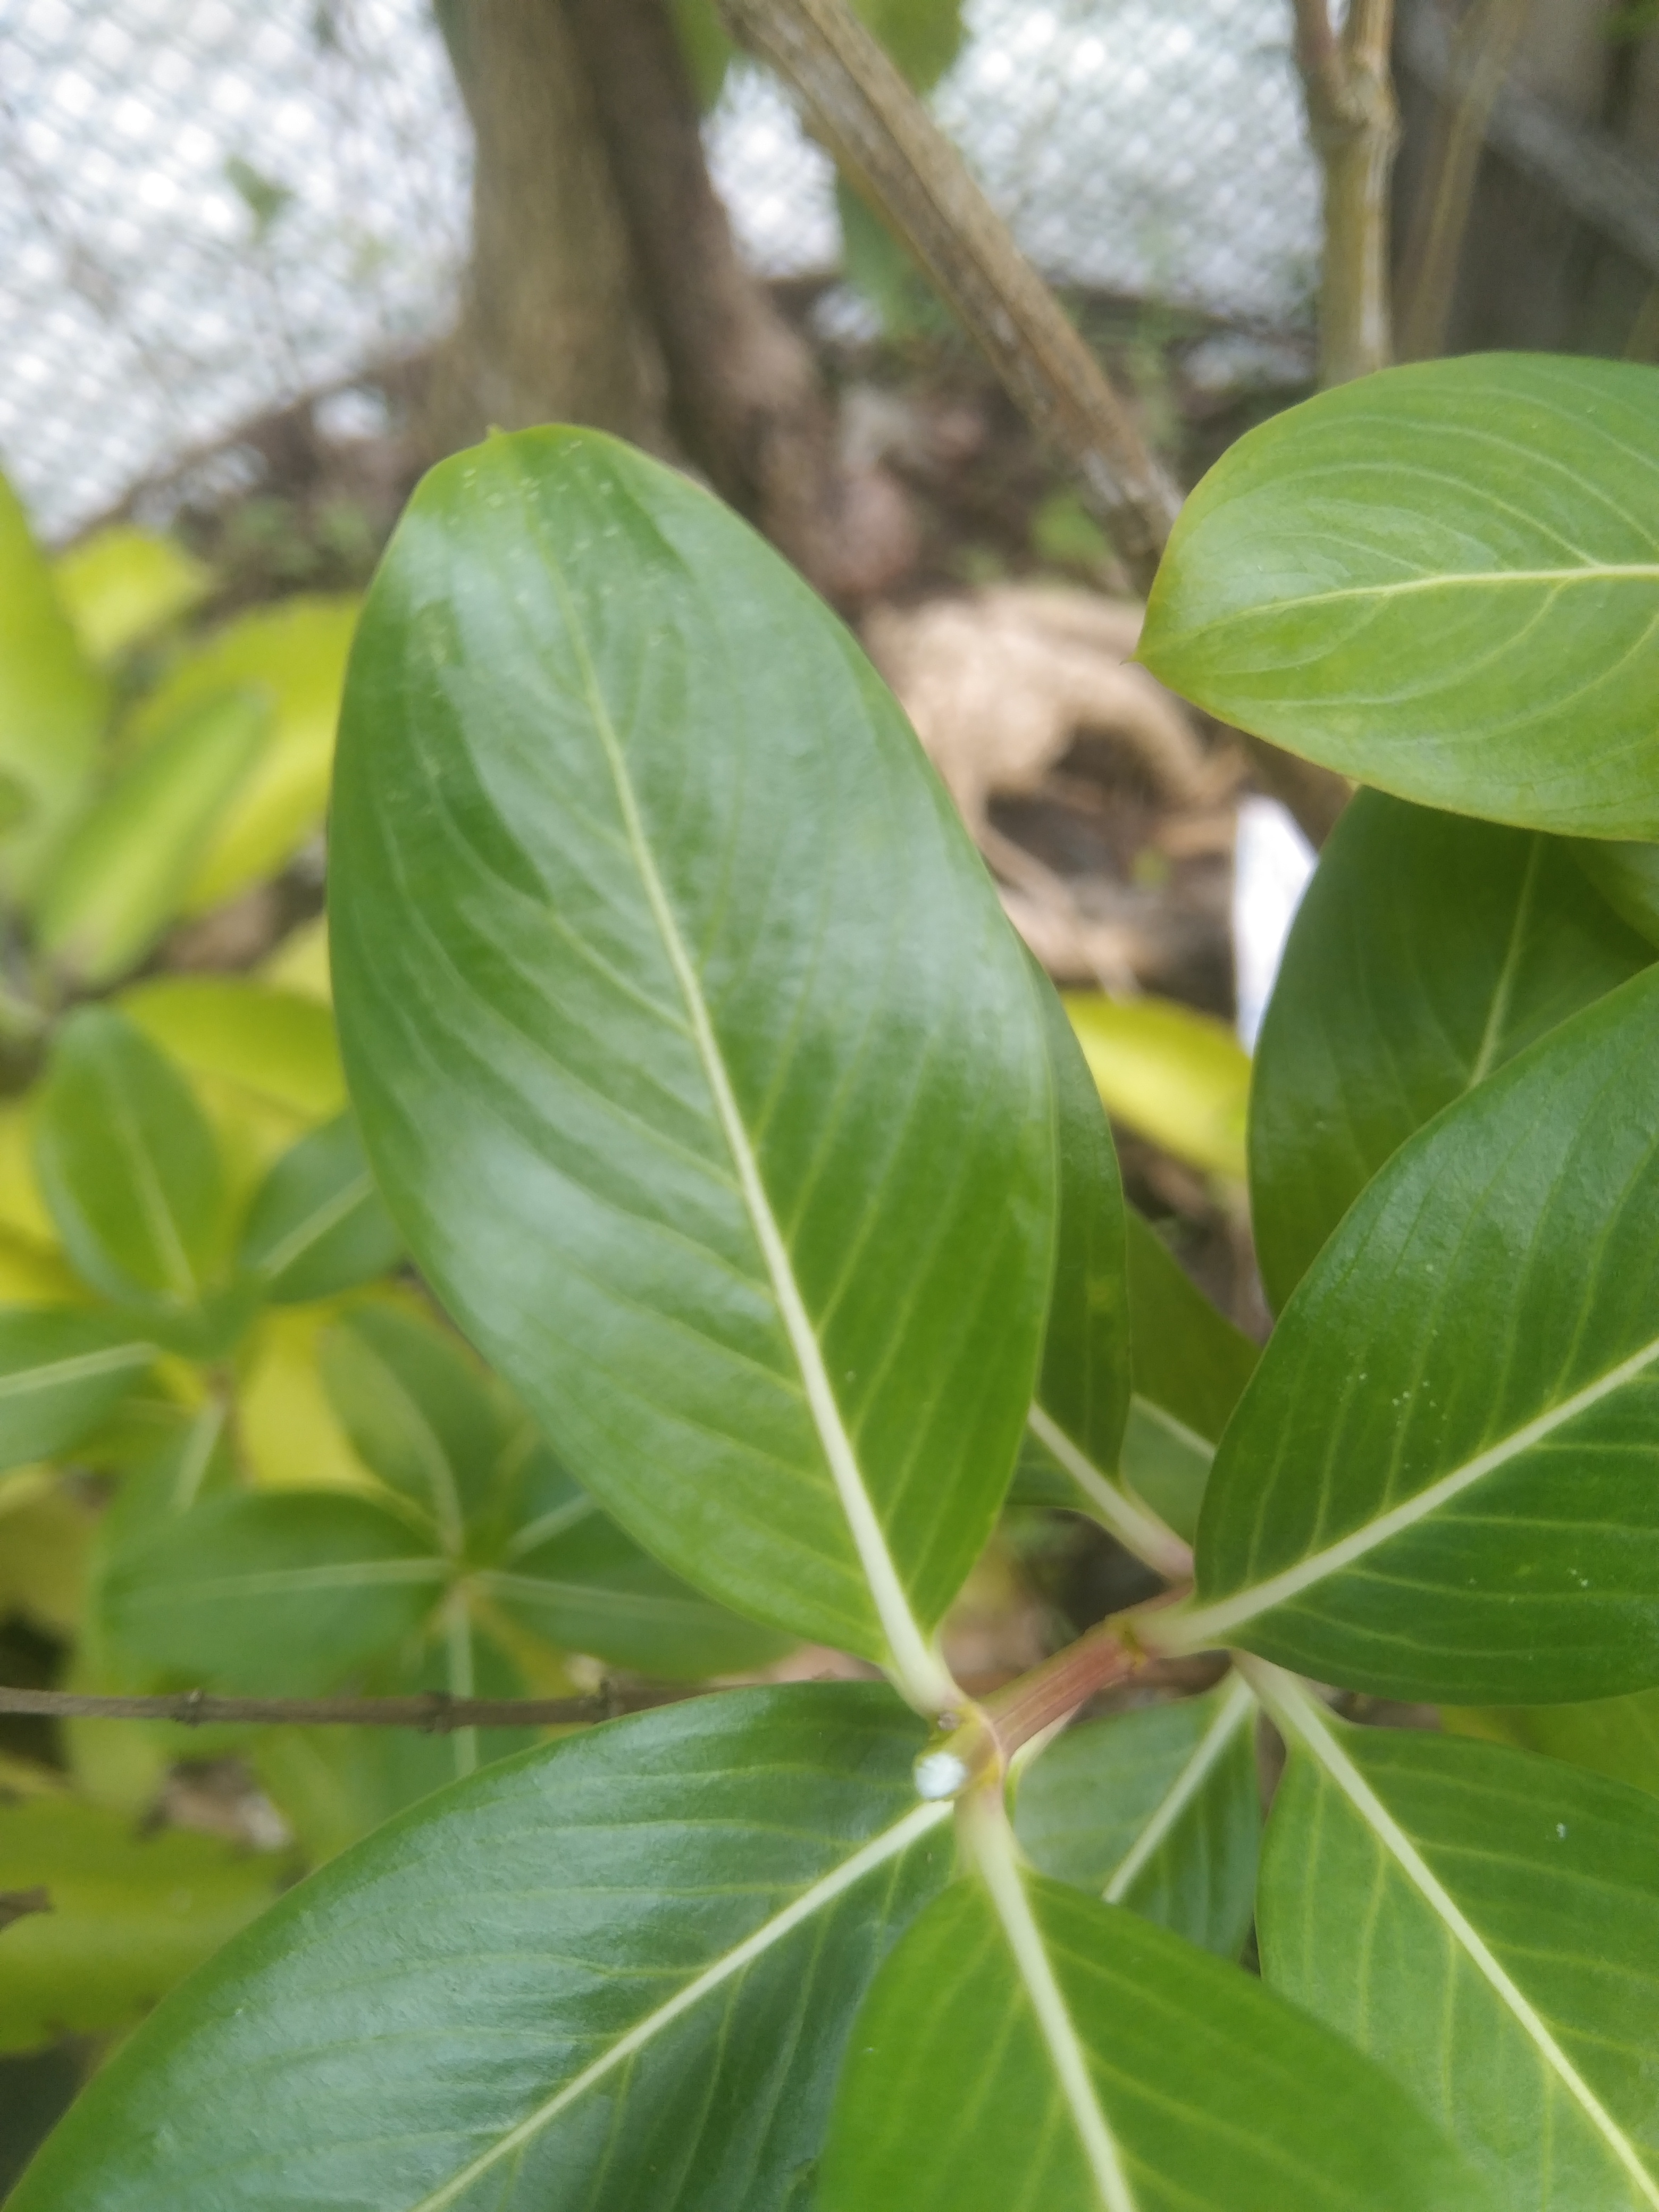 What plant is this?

rose periwinkle
